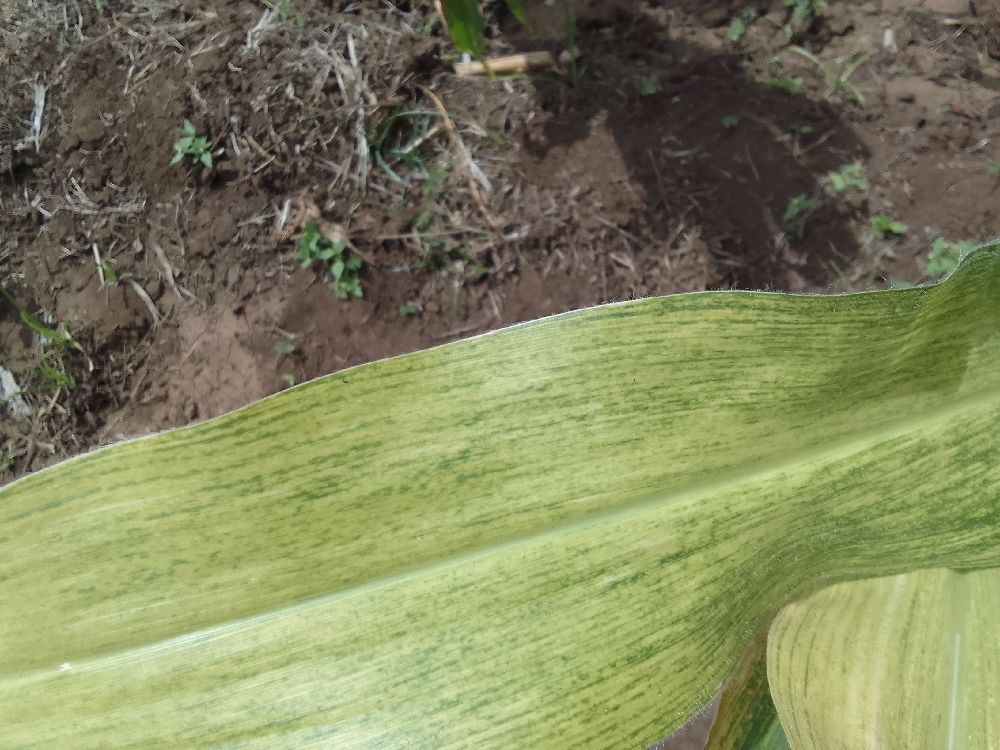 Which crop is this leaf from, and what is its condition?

maize, maize lethal necrosis
